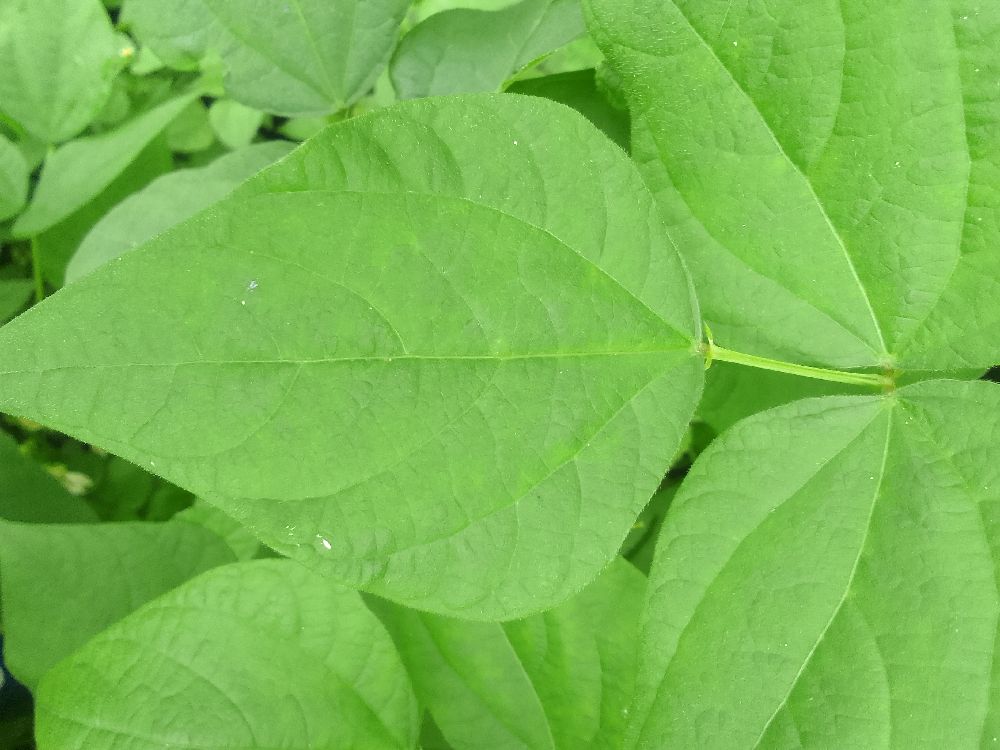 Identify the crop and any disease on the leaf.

common bean, healthy
